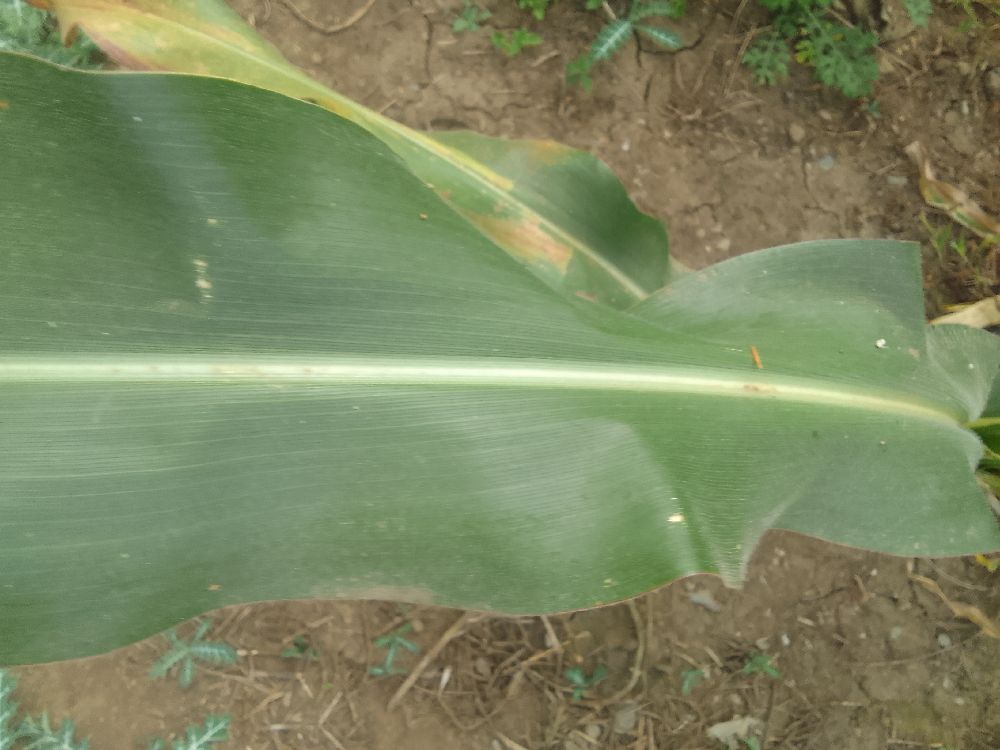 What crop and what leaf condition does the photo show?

maize, healthy
